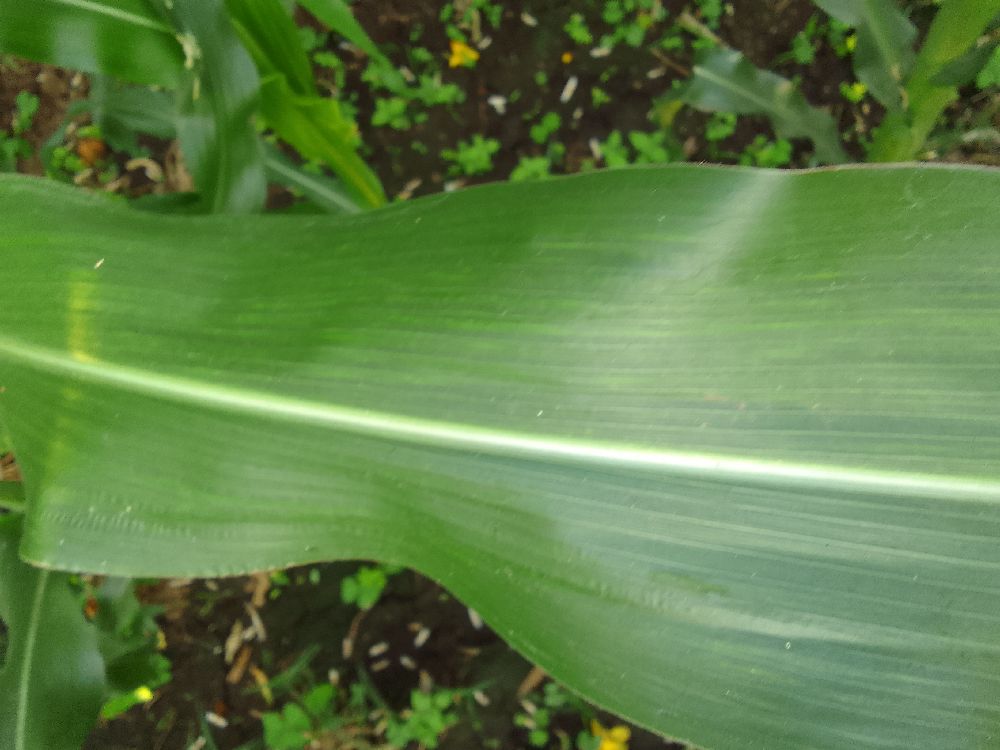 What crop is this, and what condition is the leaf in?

maize, healthy
